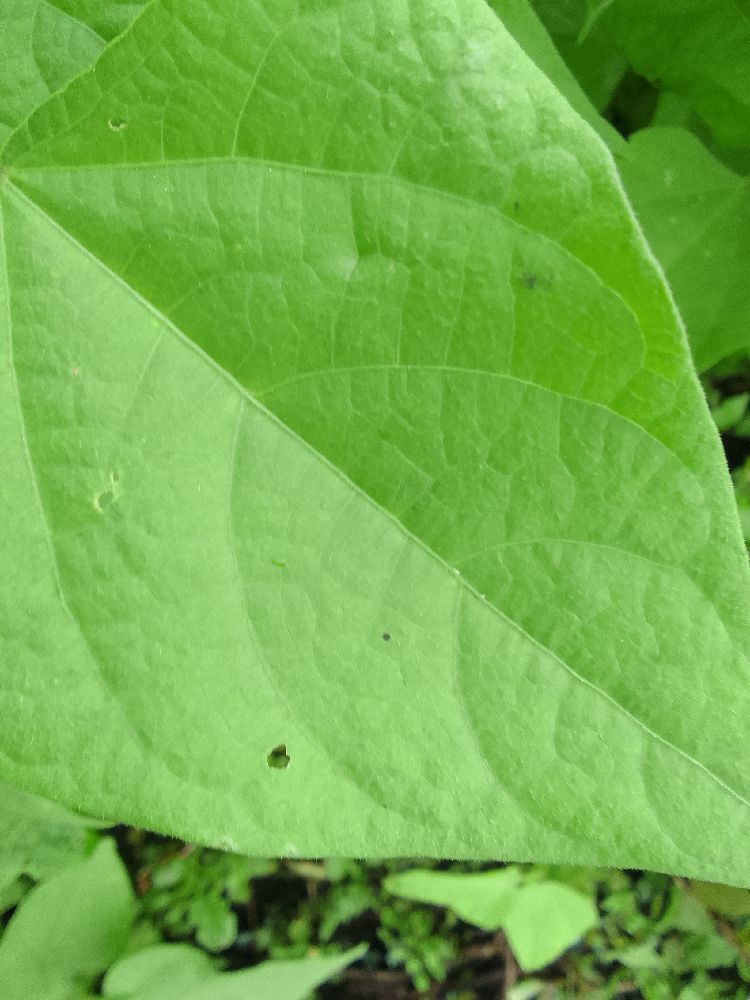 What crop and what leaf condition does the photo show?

common bean, healthy
